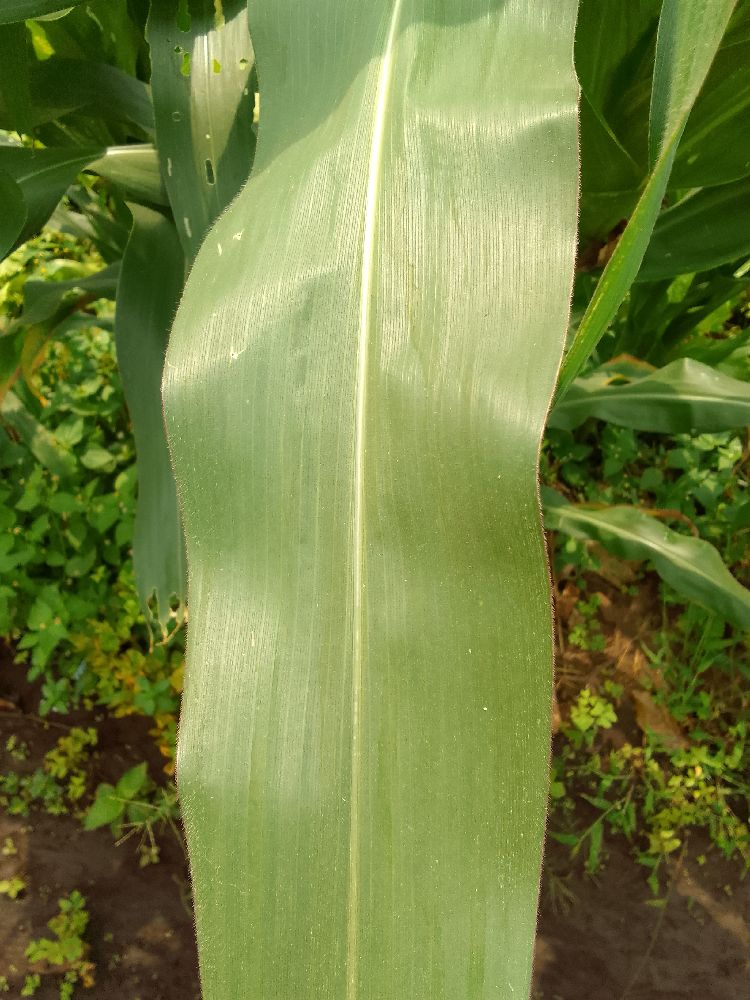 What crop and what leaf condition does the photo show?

maize, healthy
